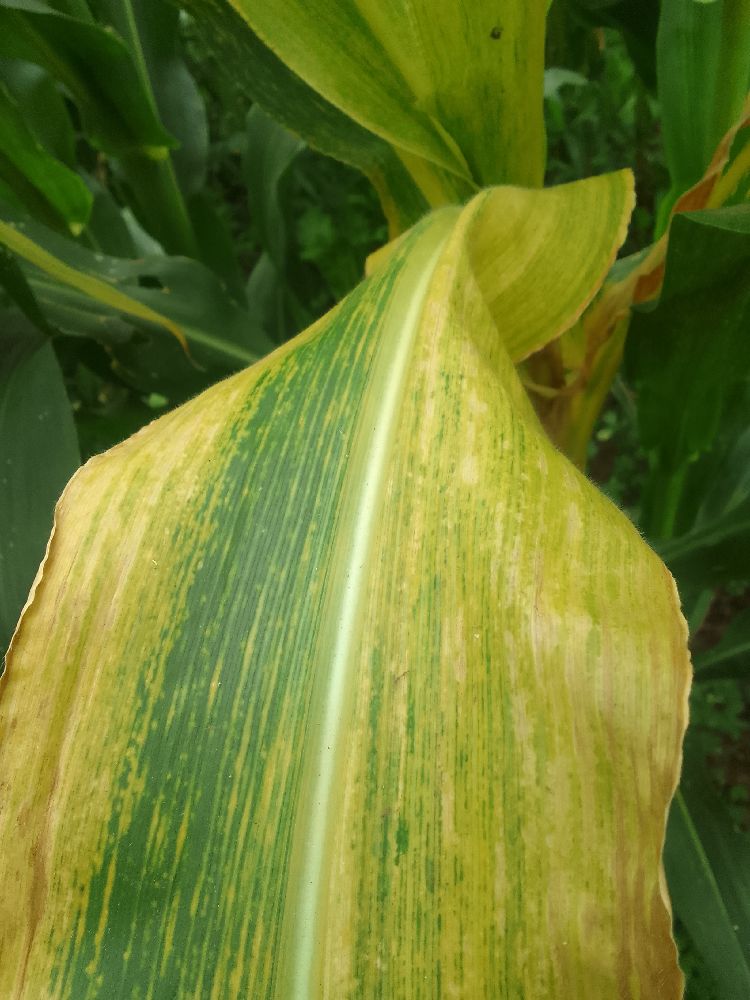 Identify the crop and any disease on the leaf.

maize, maize lethal necrosis
